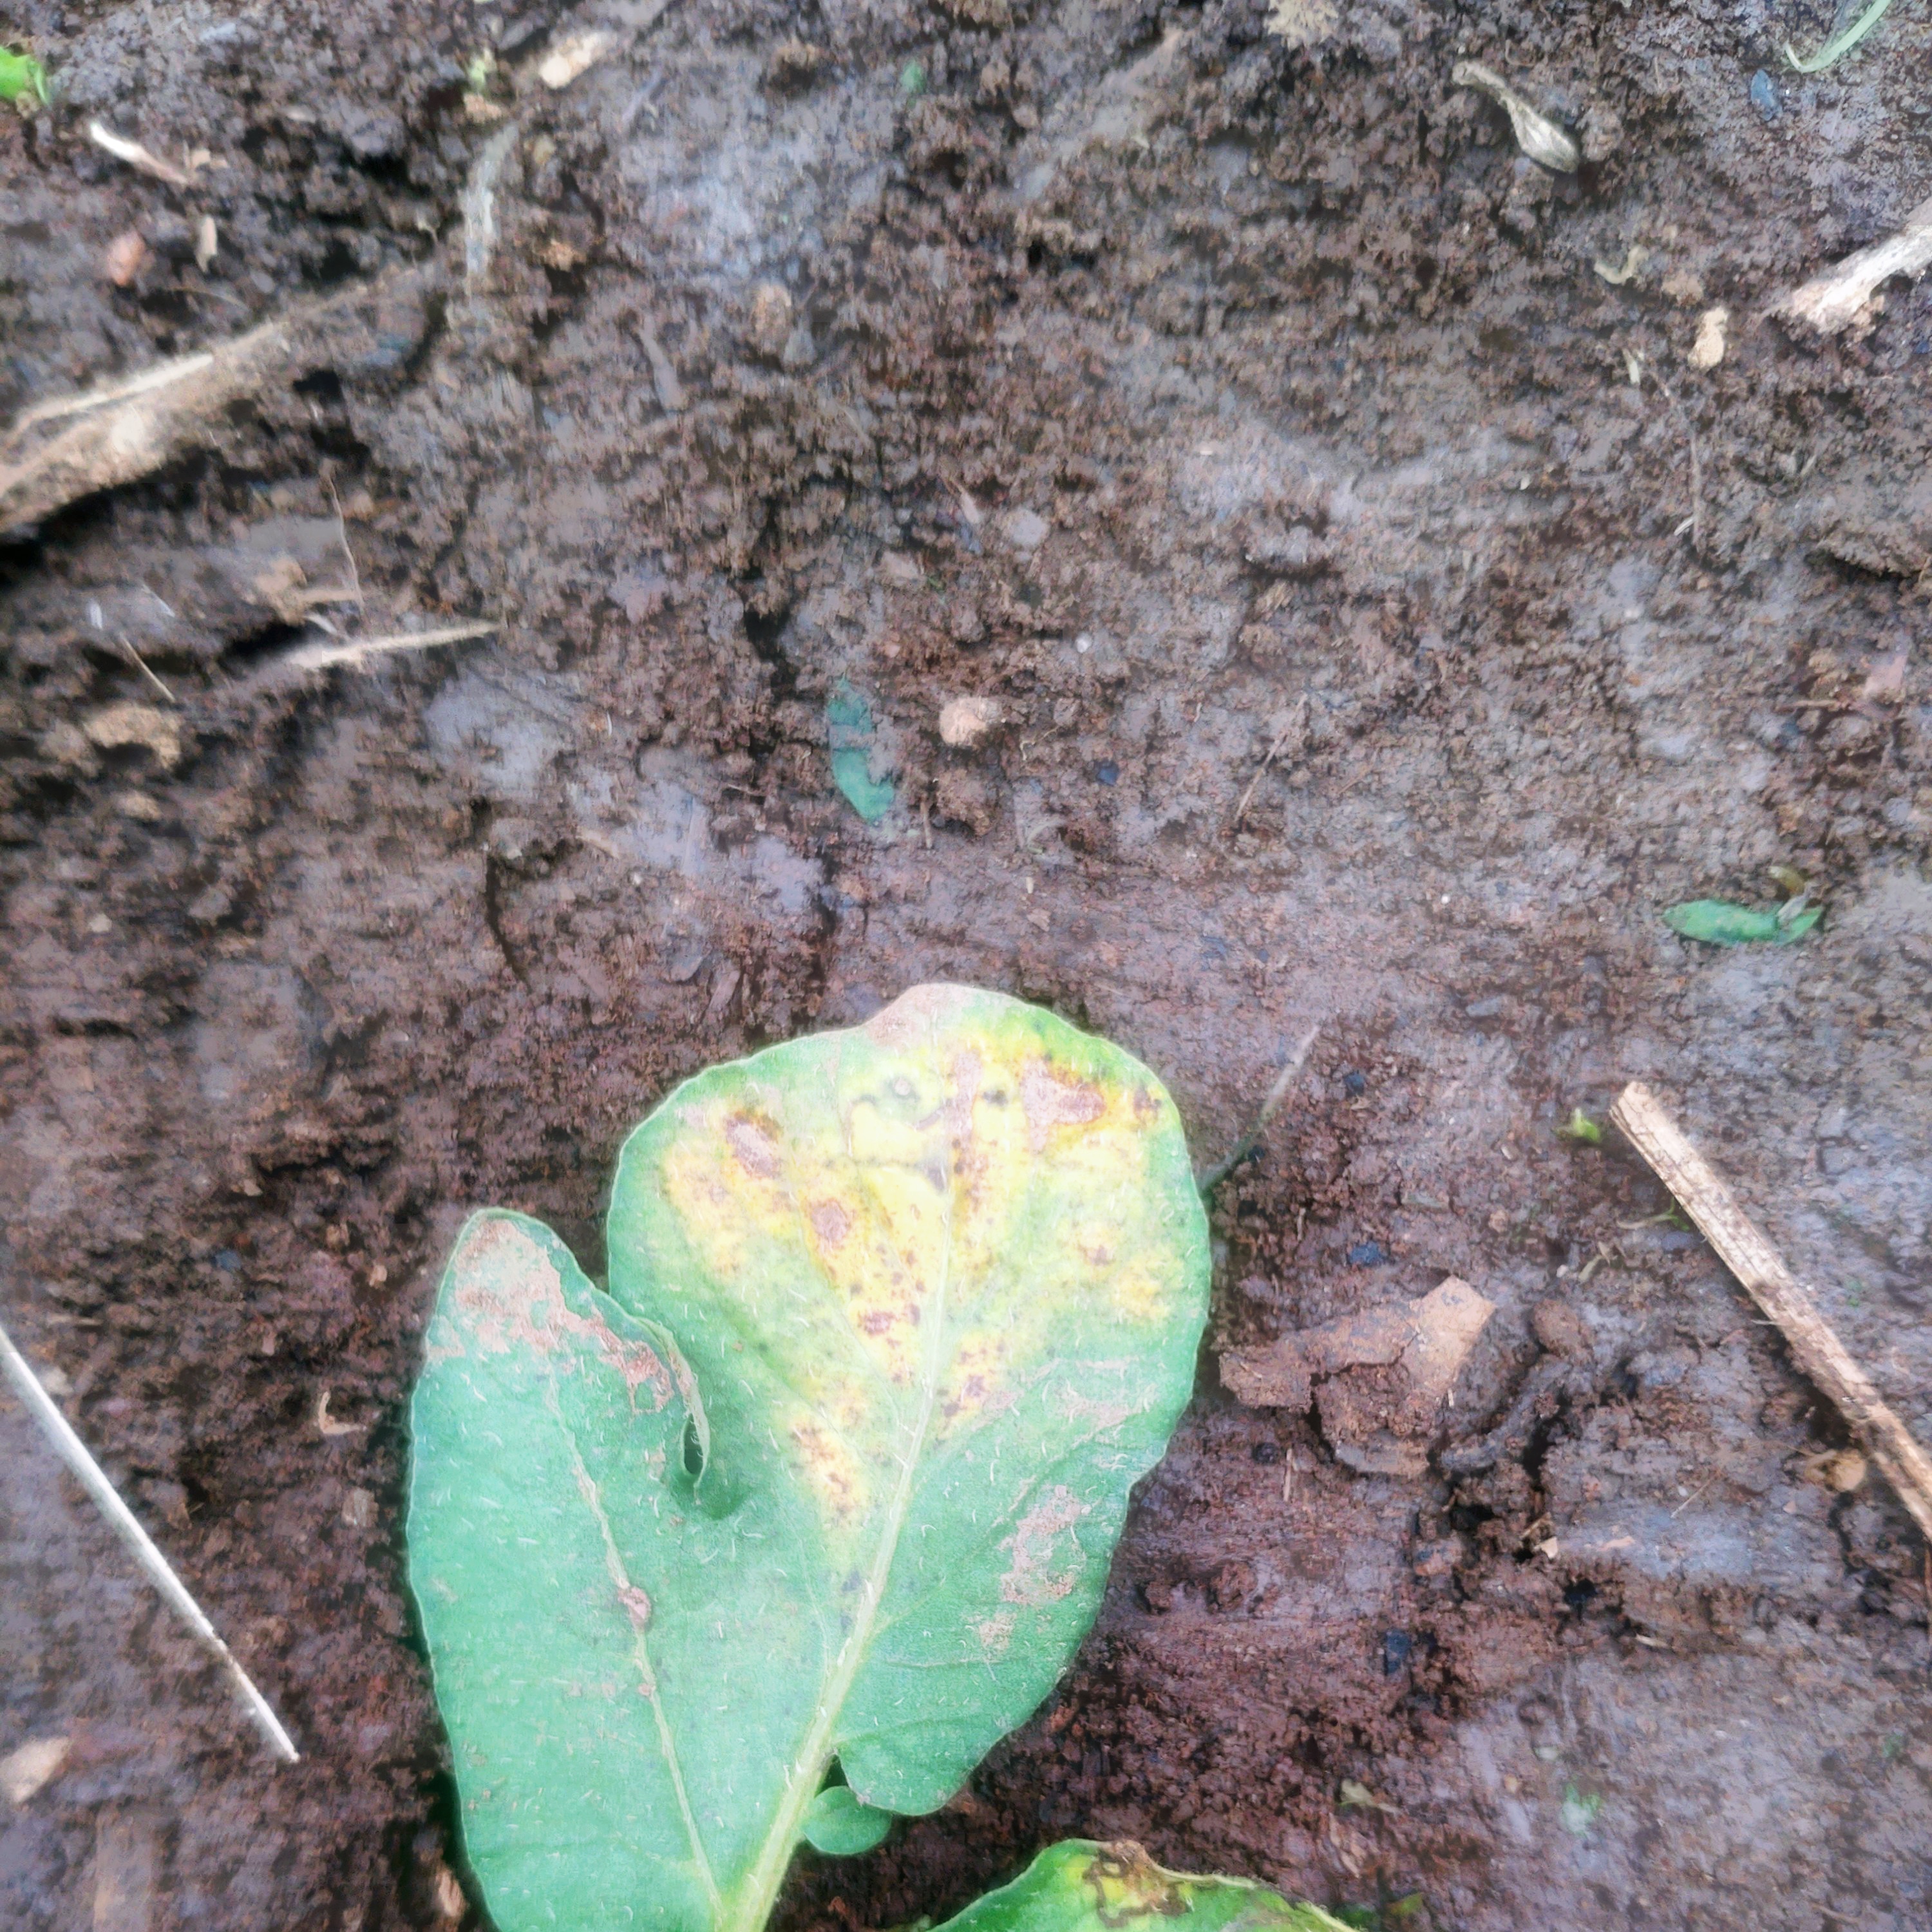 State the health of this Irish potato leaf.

late blight
